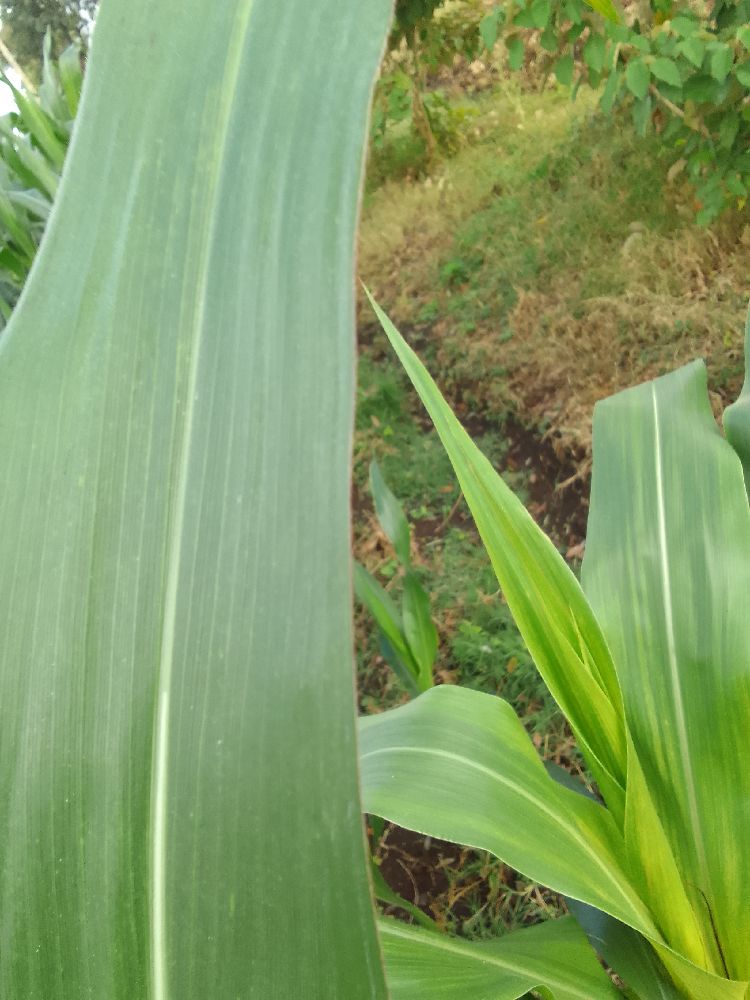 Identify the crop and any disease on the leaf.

maize, healthy
